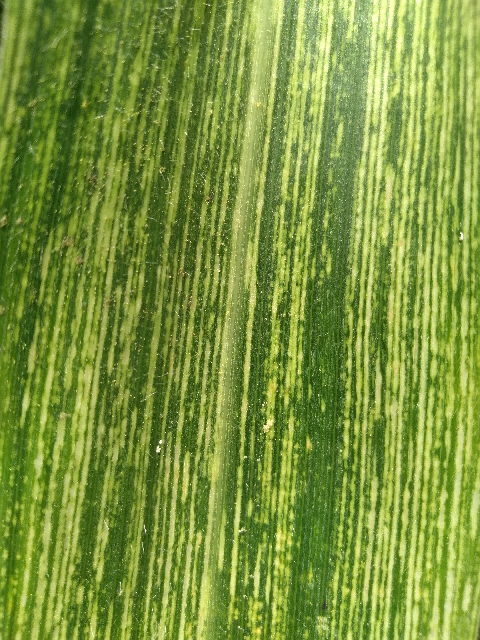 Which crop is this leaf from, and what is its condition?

maize, maize streak virus
